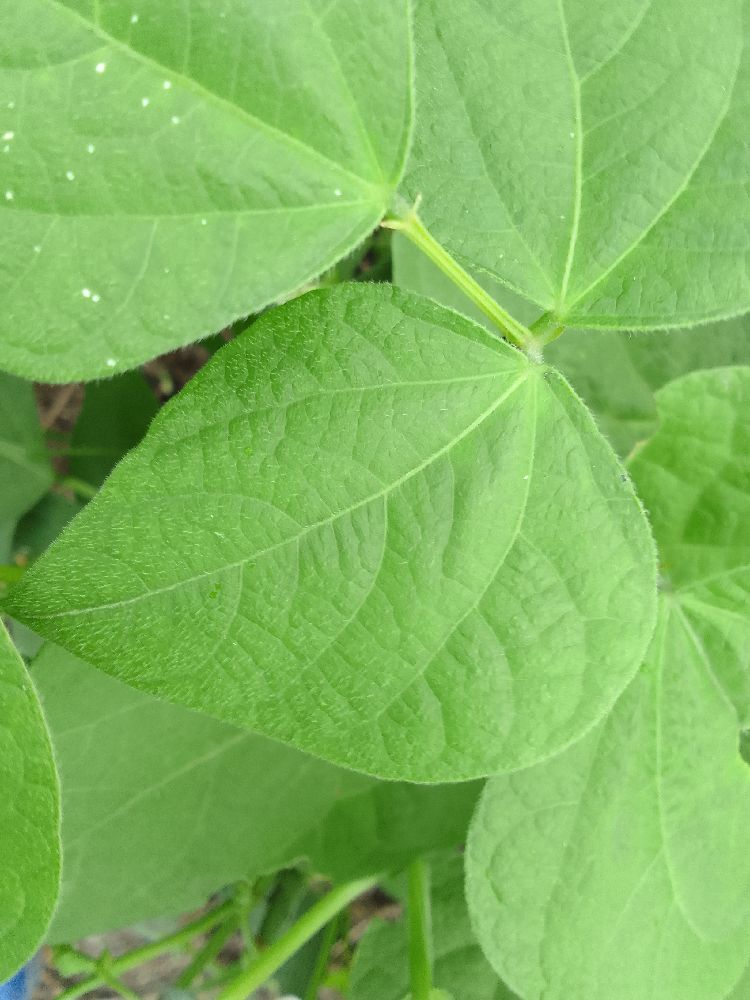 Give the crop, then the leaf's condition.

common bean, healthy
